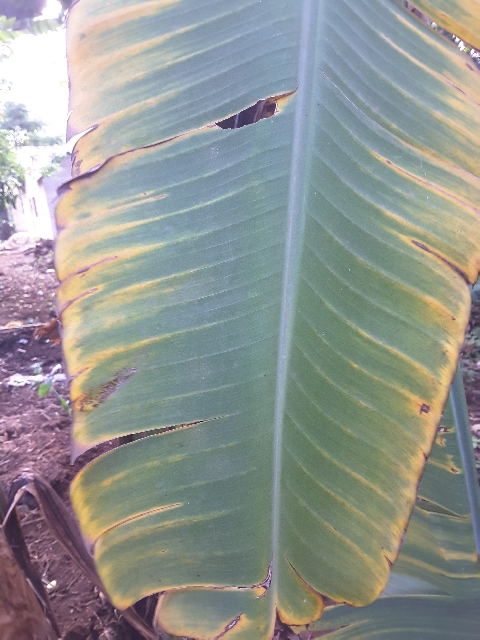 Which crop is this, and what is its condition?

banana, fusarium wilt race 1
